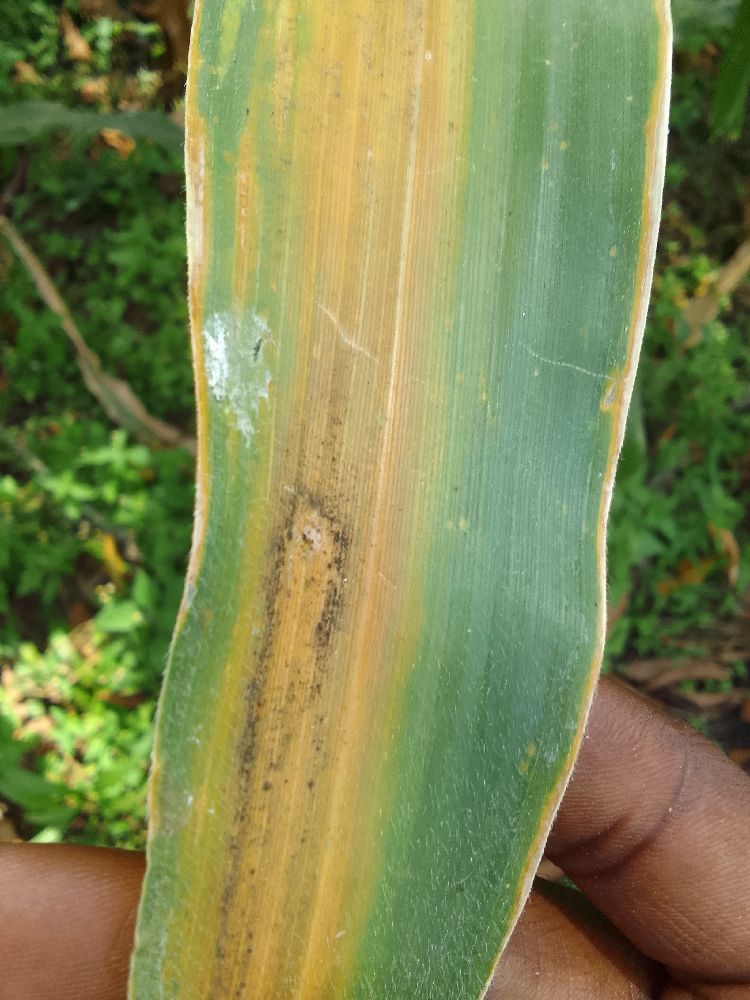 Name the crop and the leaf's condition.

maize, maize lethal necrosis
